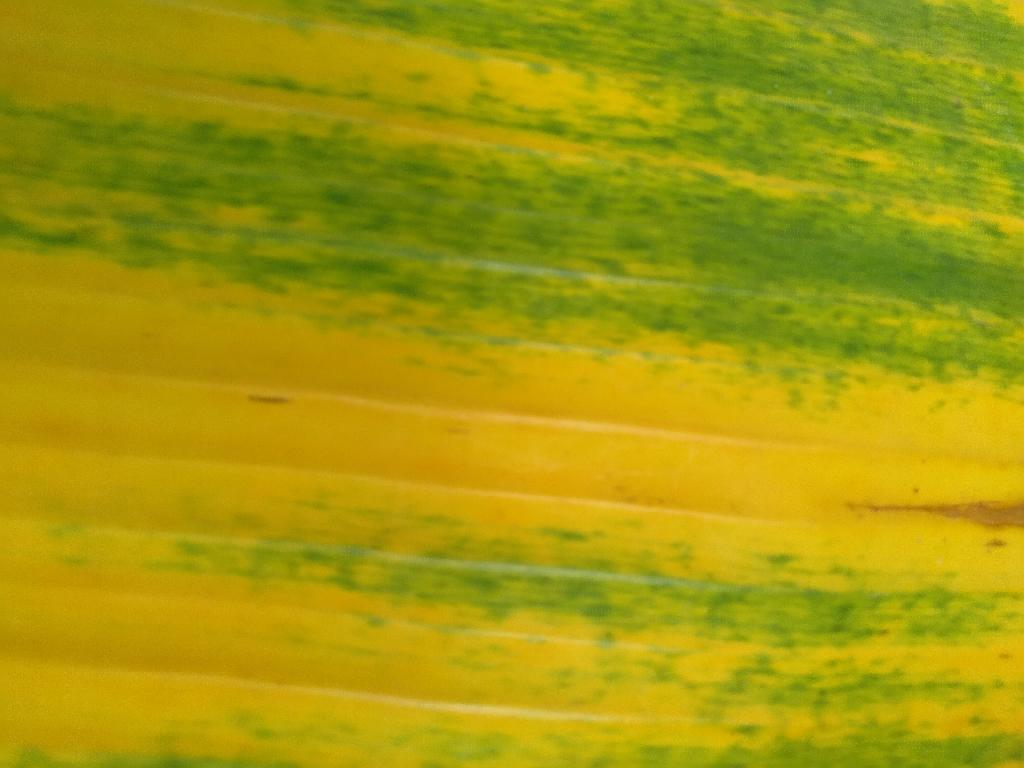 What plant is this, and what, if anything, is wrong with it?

banana, fusarium wilt race 1
